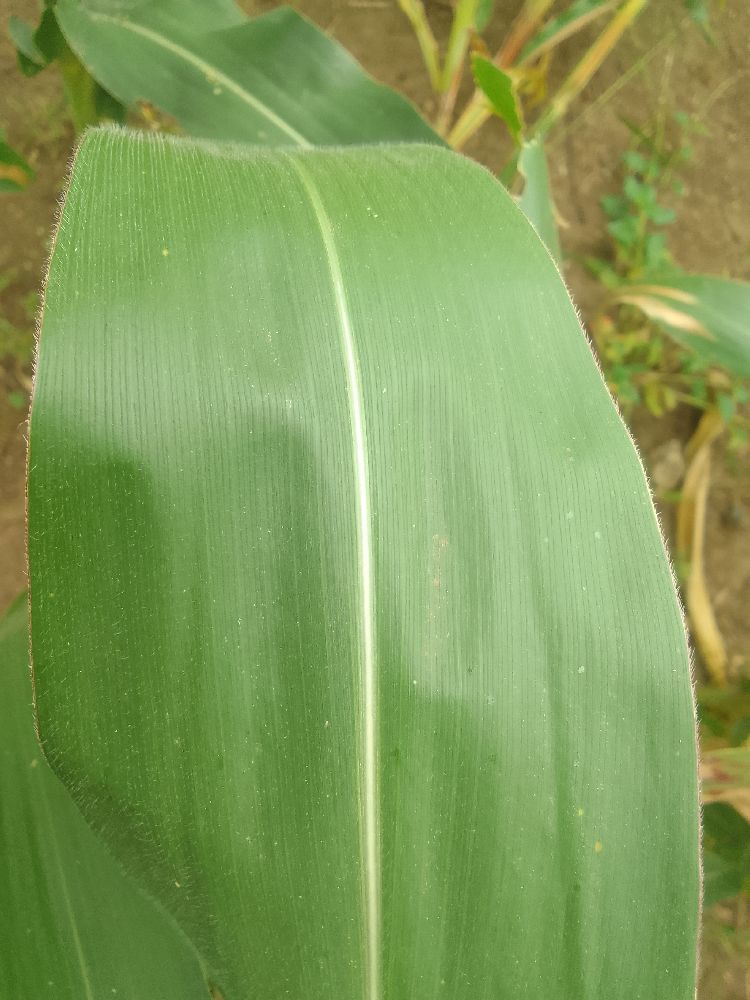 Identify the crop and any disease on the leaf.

maize, healthy
